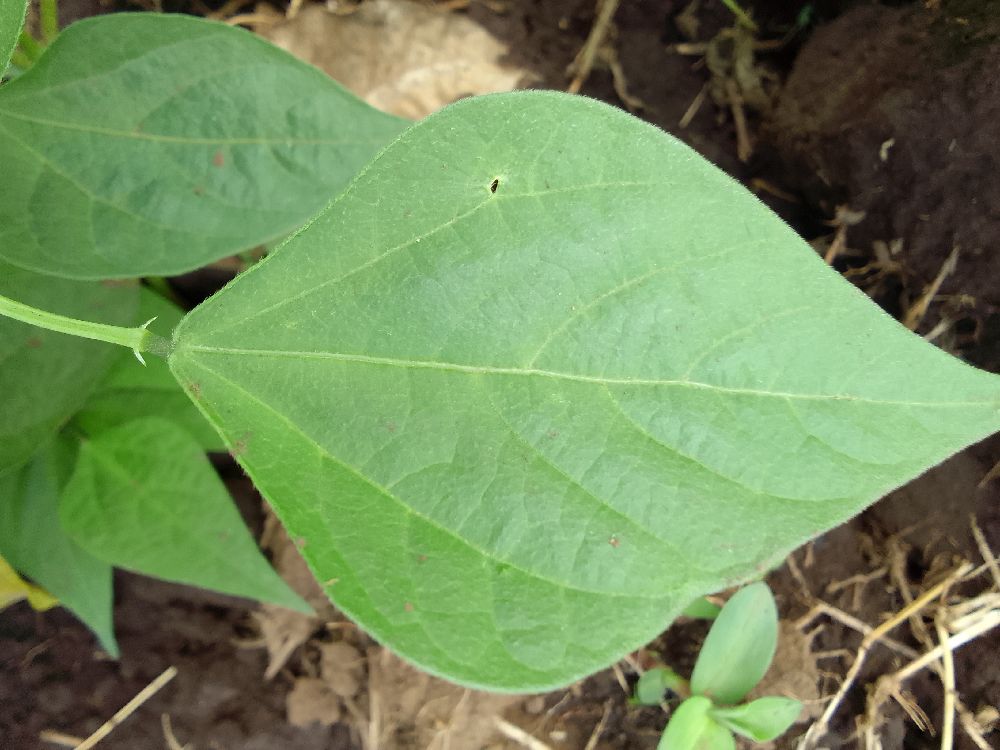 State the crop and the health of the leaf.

common bean, healthy
